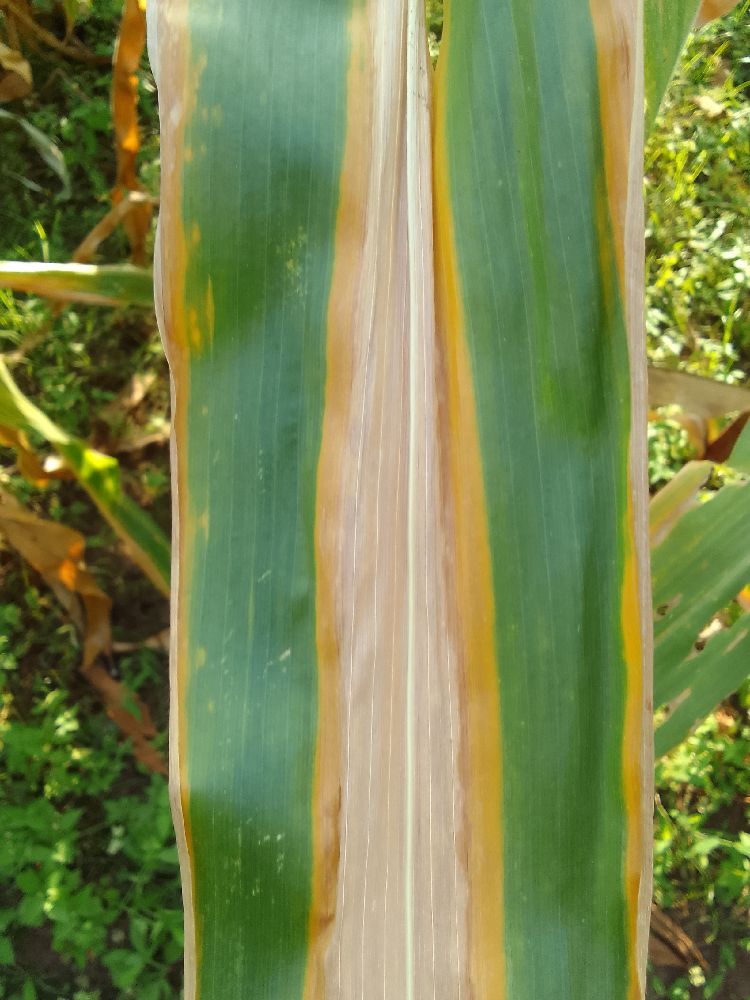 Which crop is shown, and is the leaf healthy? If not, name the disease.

maize, maize lethal necrosis
